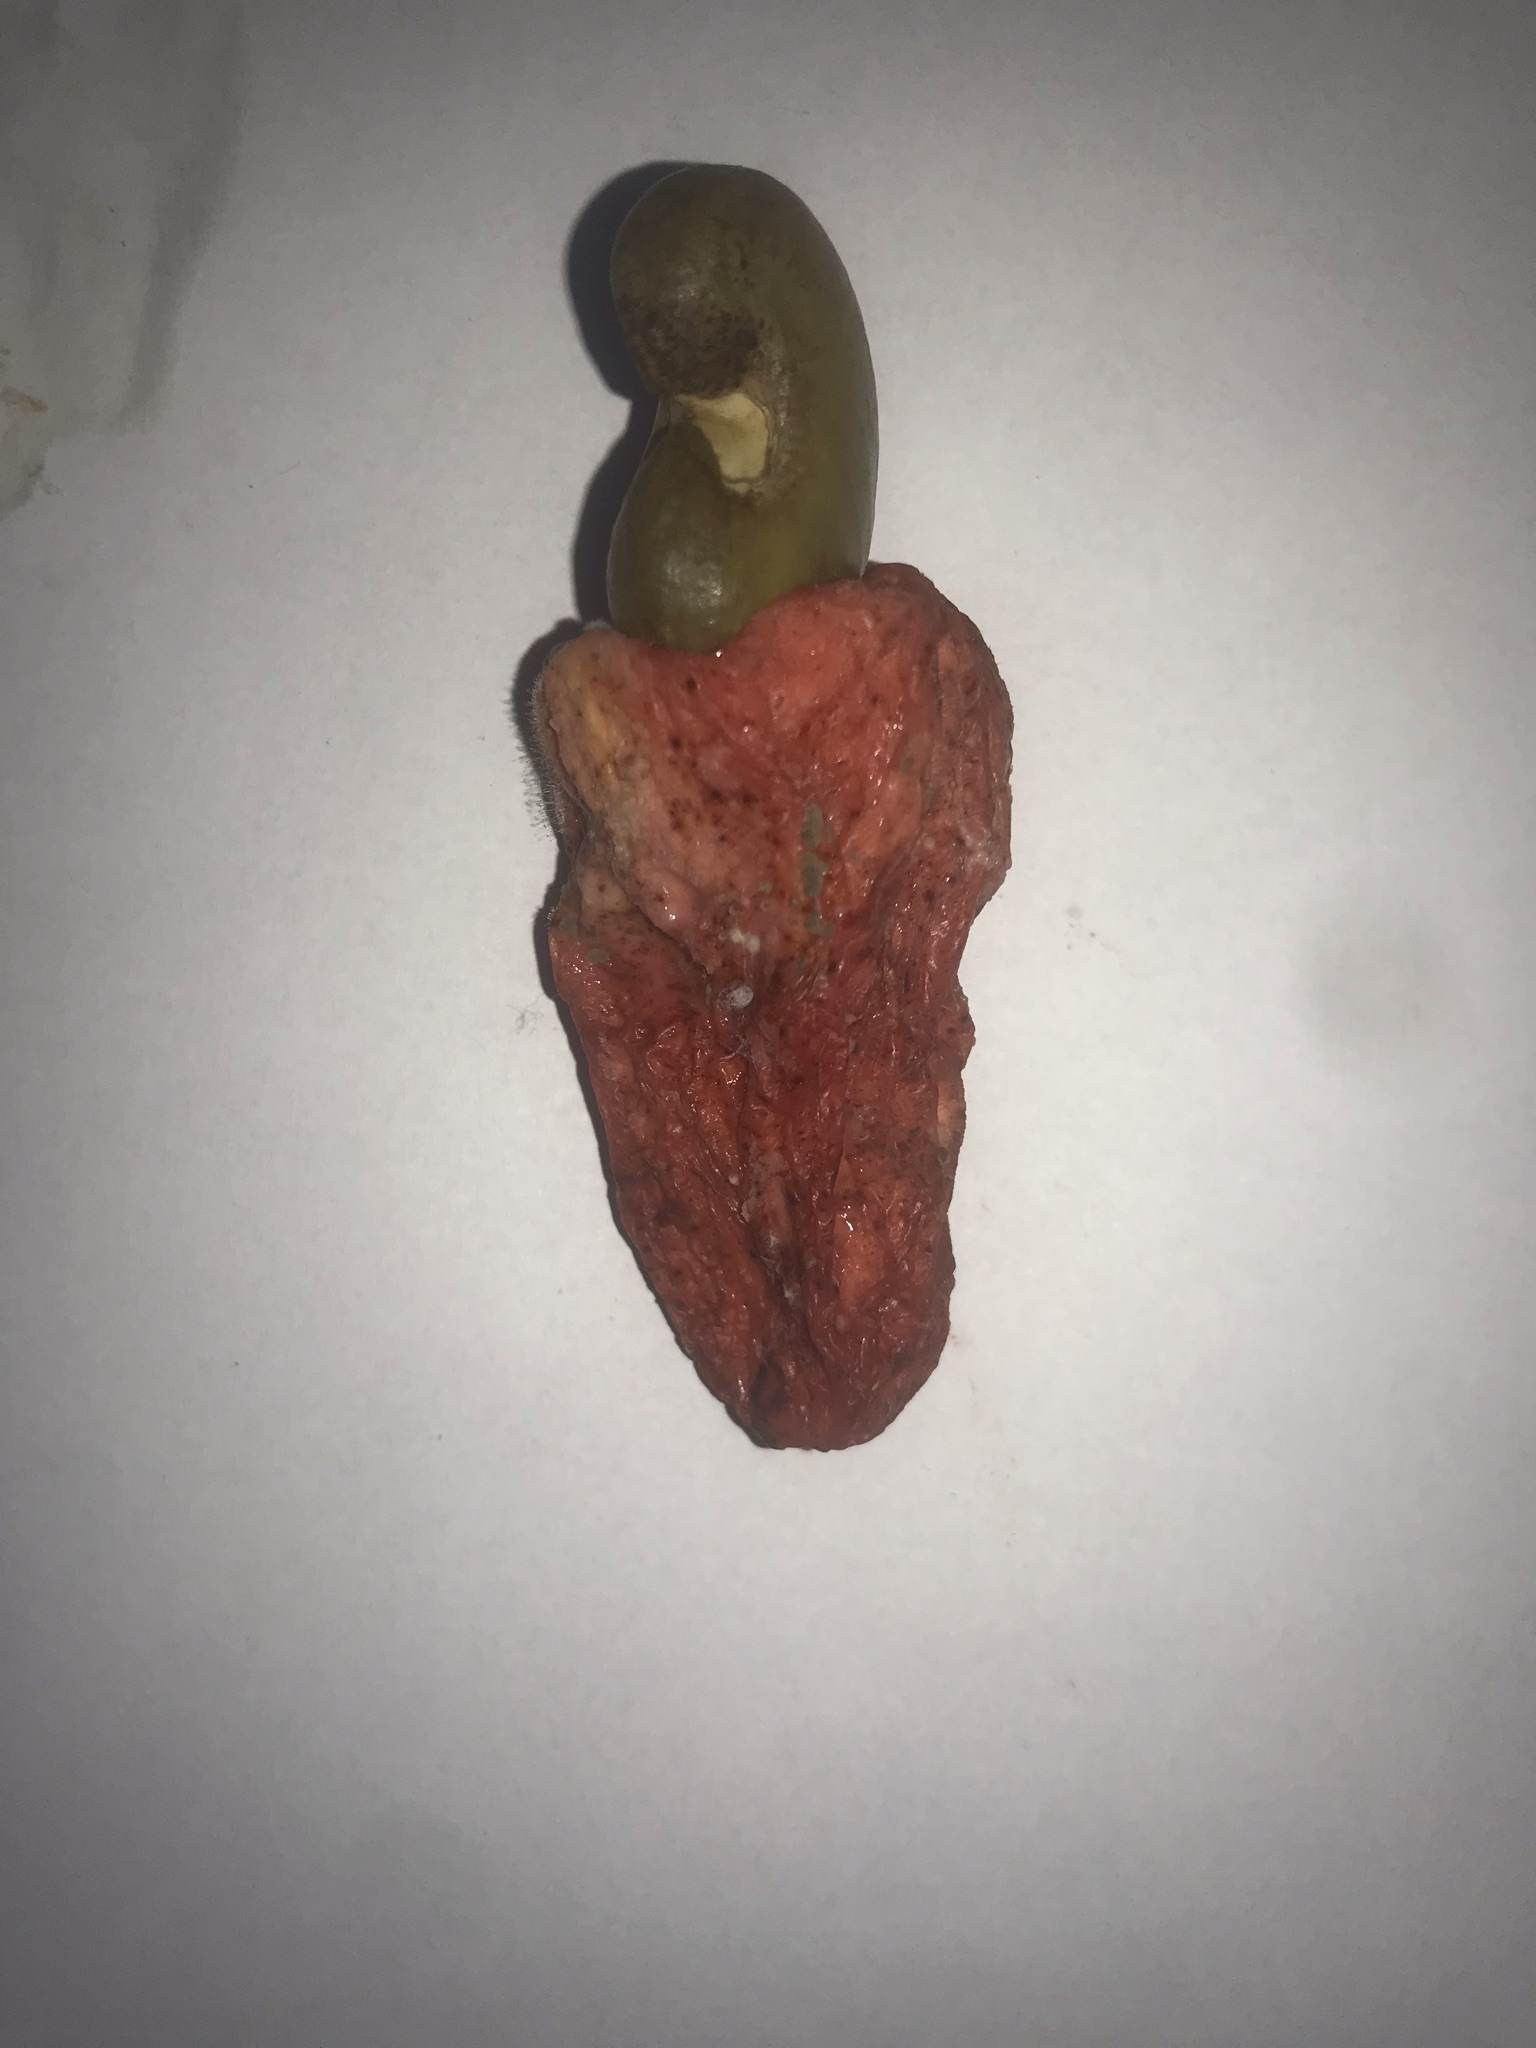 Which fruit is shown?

caju vermelho
